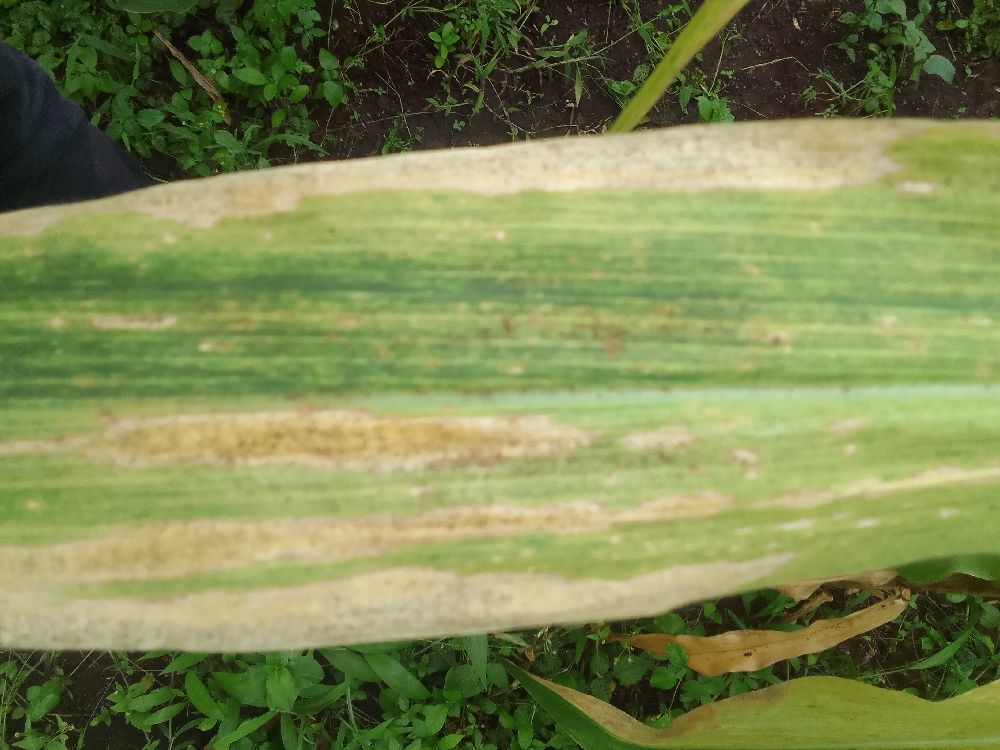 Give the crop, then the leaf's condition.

maize, maize lethal necrosis
